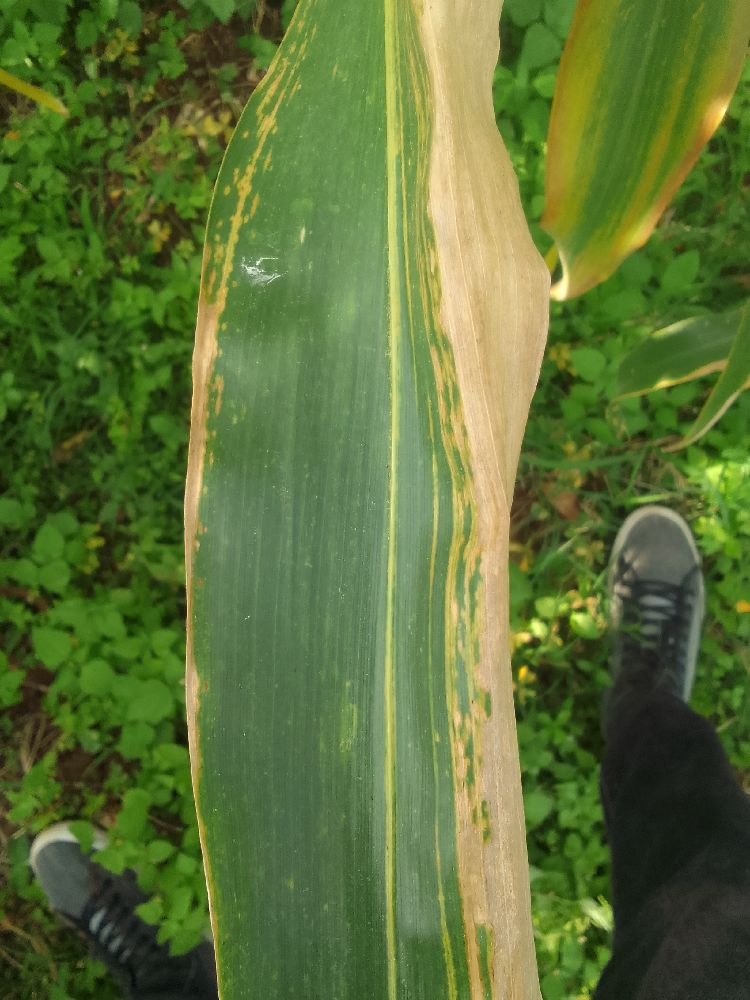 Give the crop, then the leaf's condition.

maize, maize lethal necrosis
